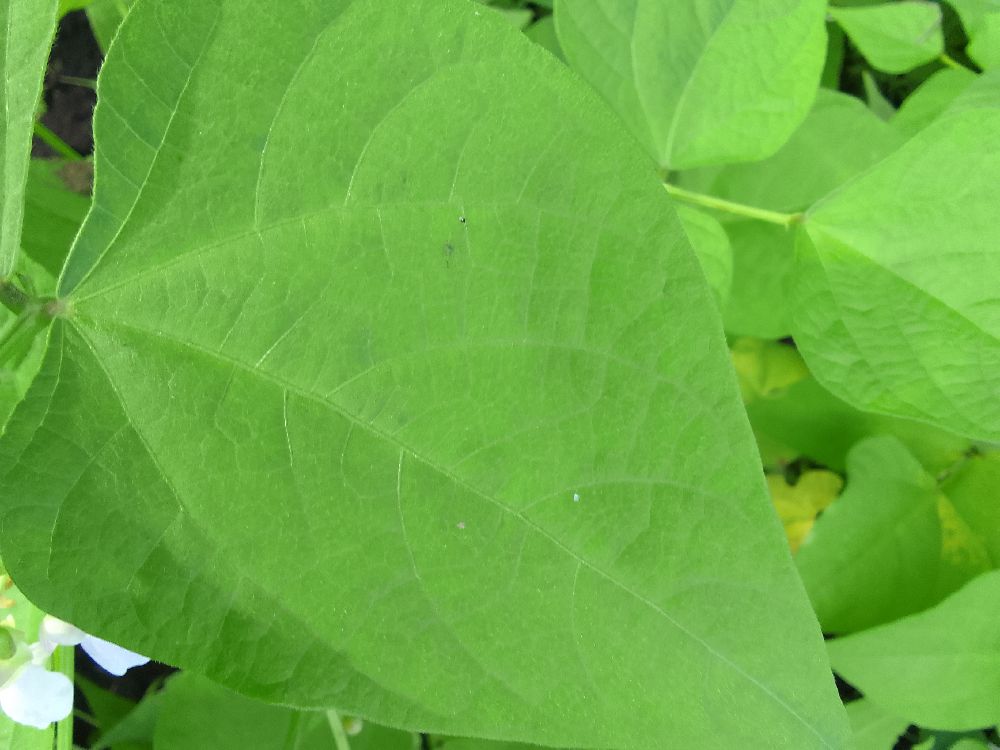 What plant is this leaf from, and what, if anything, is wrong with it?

common bean, healthy
